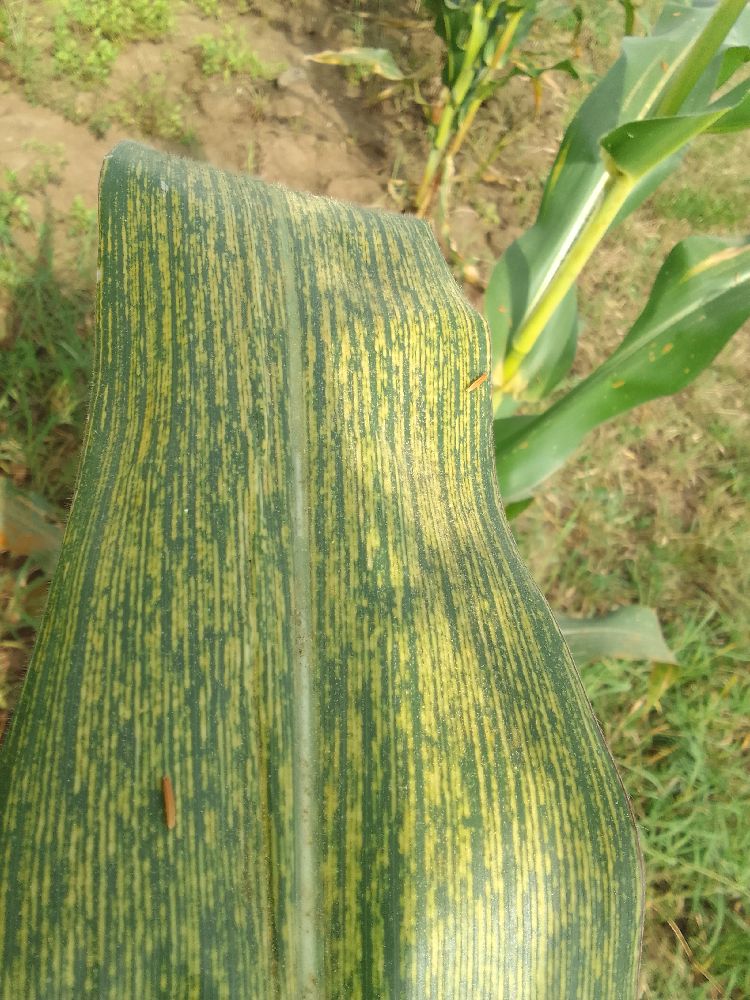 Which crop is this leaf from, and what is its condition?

maize, maize streak virus
